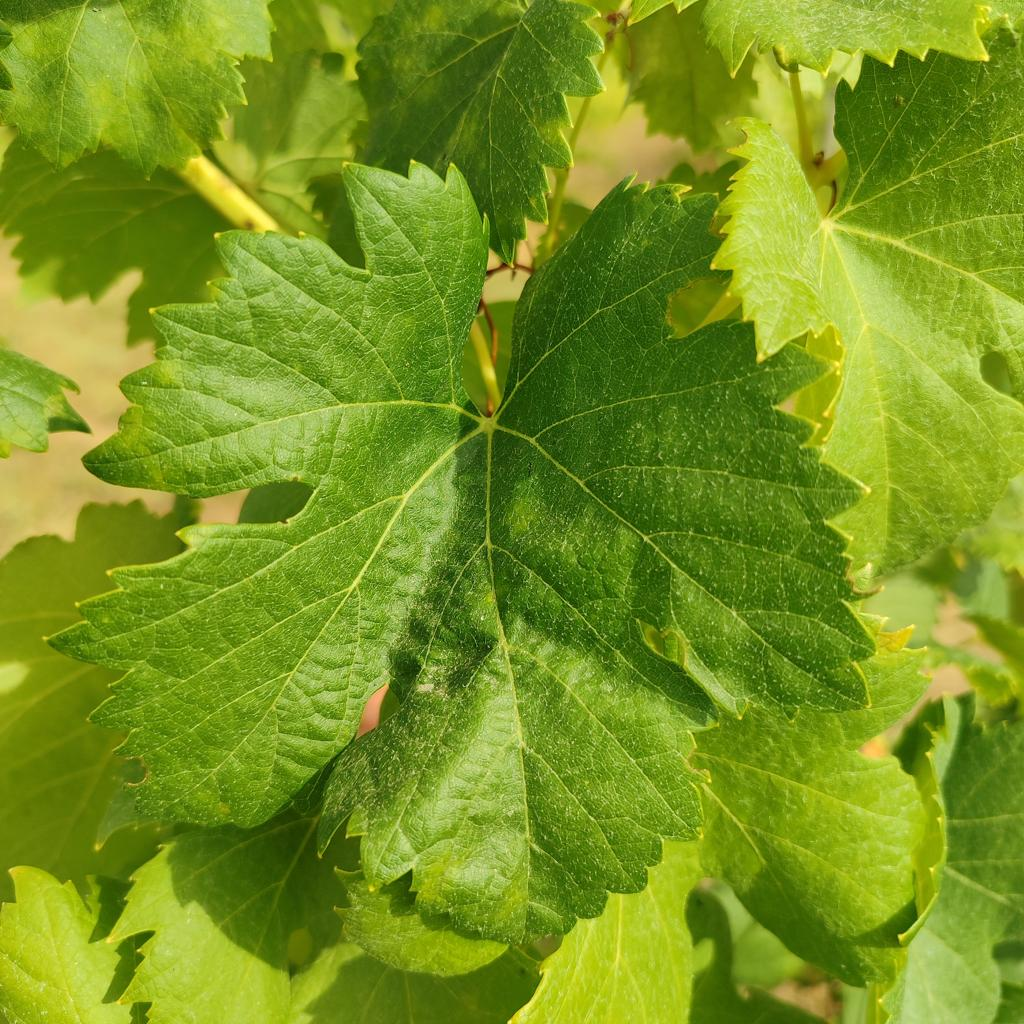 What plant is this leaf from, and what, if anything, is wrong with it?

grapevine, healthy
